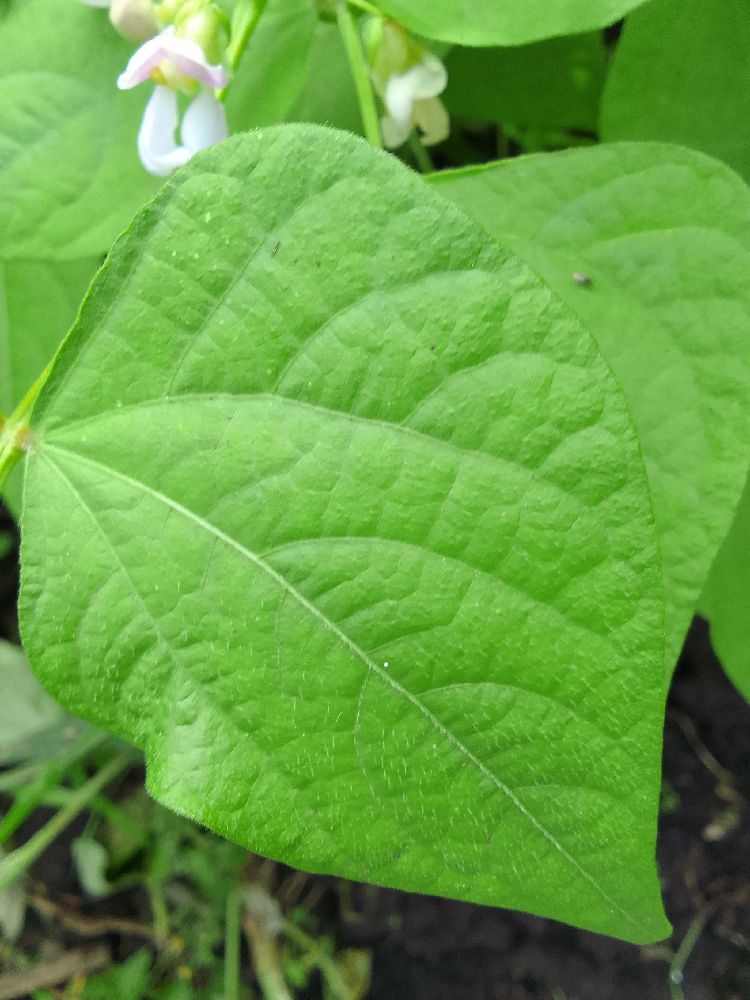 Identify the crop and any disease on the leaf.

common bean, healthy
